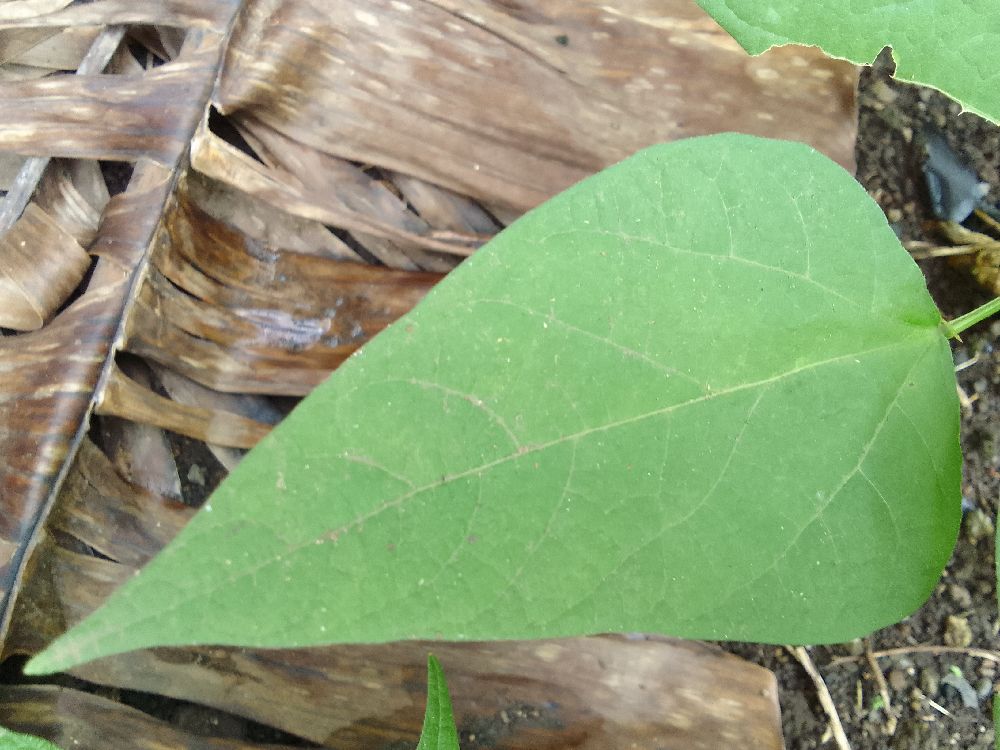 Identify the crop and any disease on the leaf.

common bean, healthy
